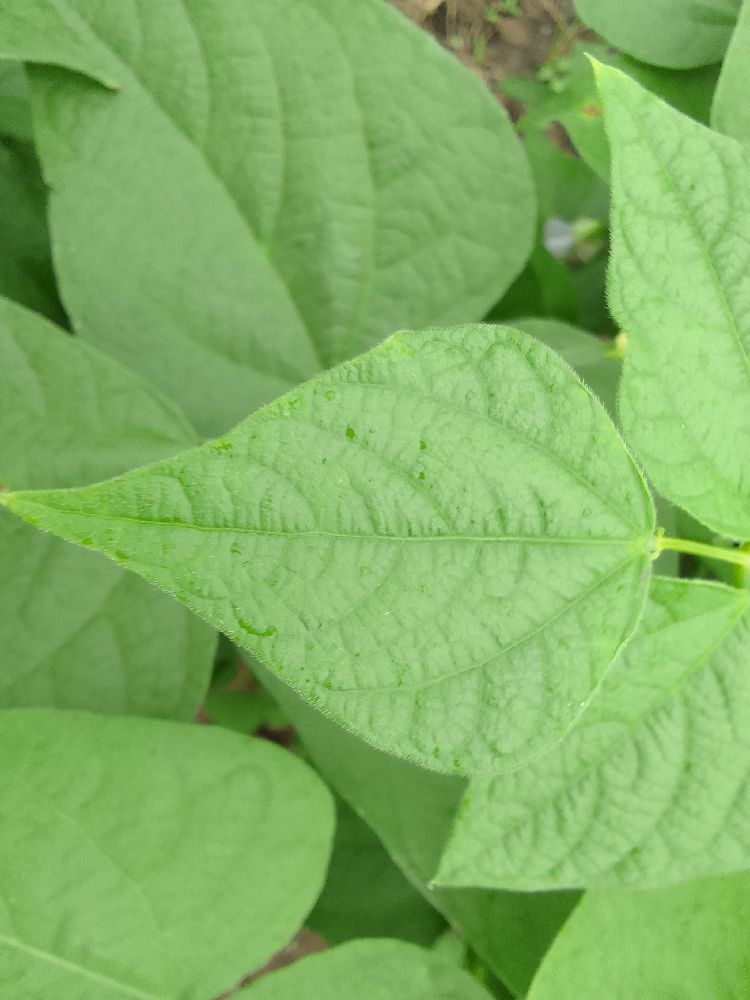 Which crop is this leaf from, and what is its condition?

common bean, healthy
